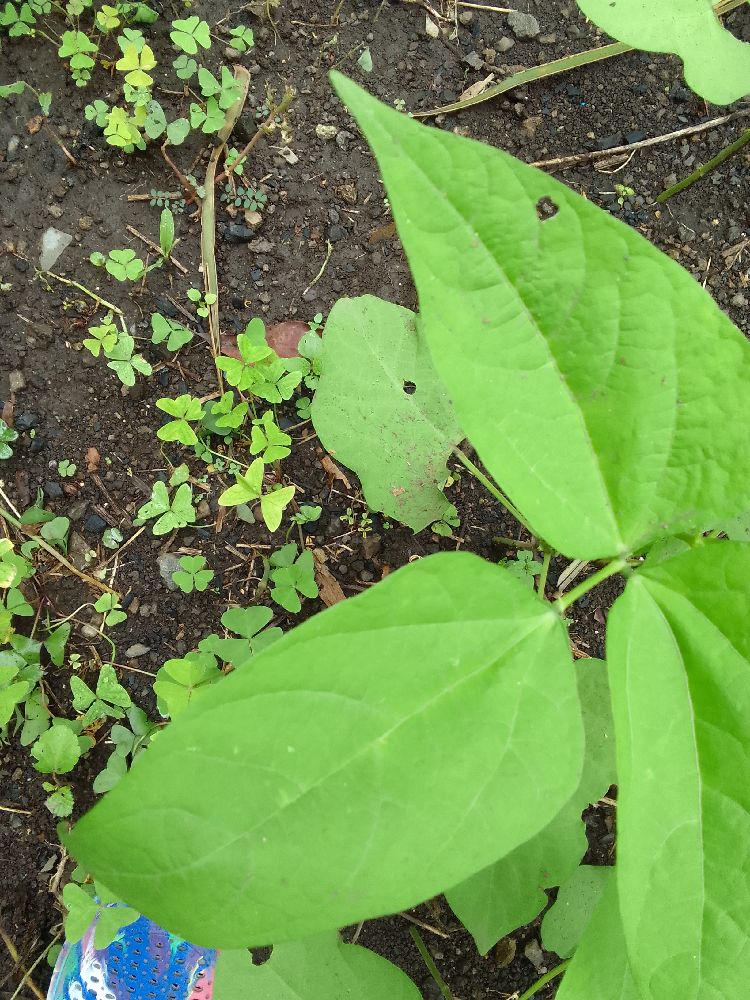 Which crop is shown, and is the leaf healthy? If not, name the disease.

common bean, healthy
